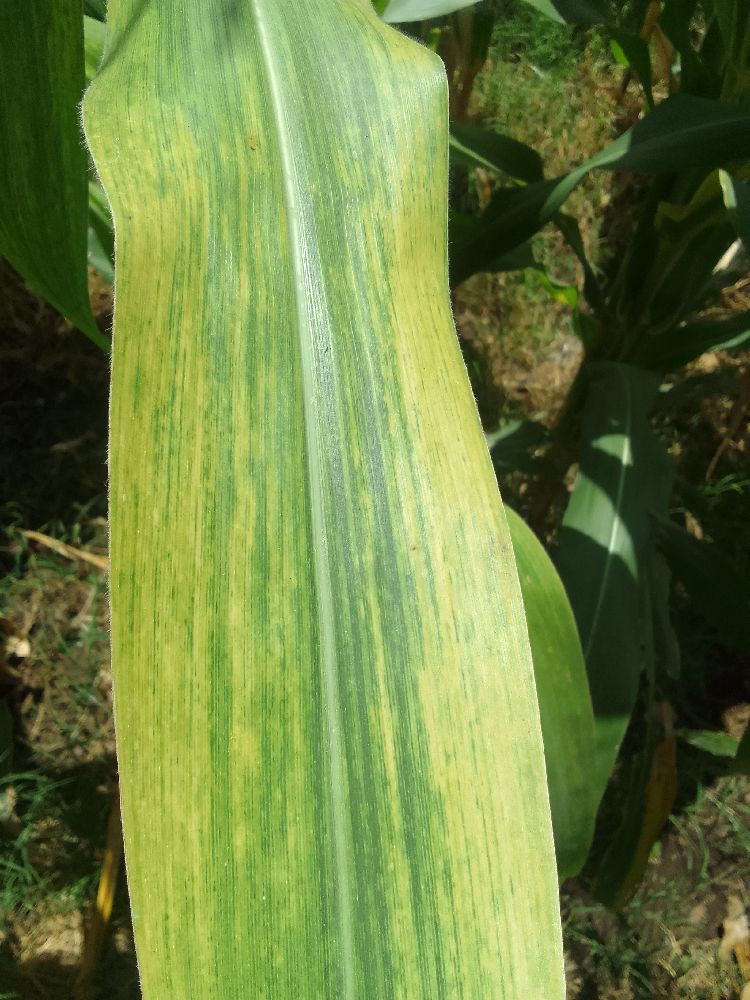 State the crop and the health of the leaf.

maize, maize lethal necrosis
